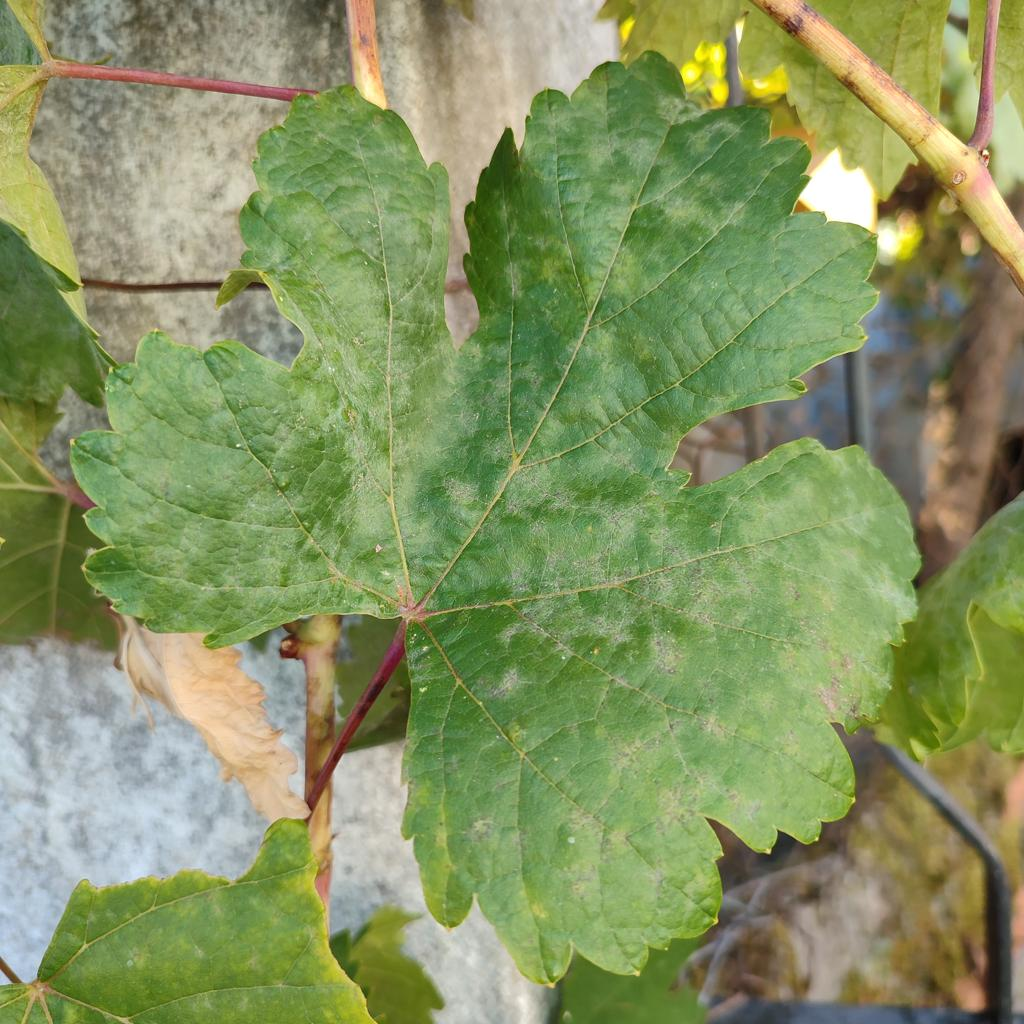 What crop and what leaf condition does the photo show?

grapevine, powdery mildew
